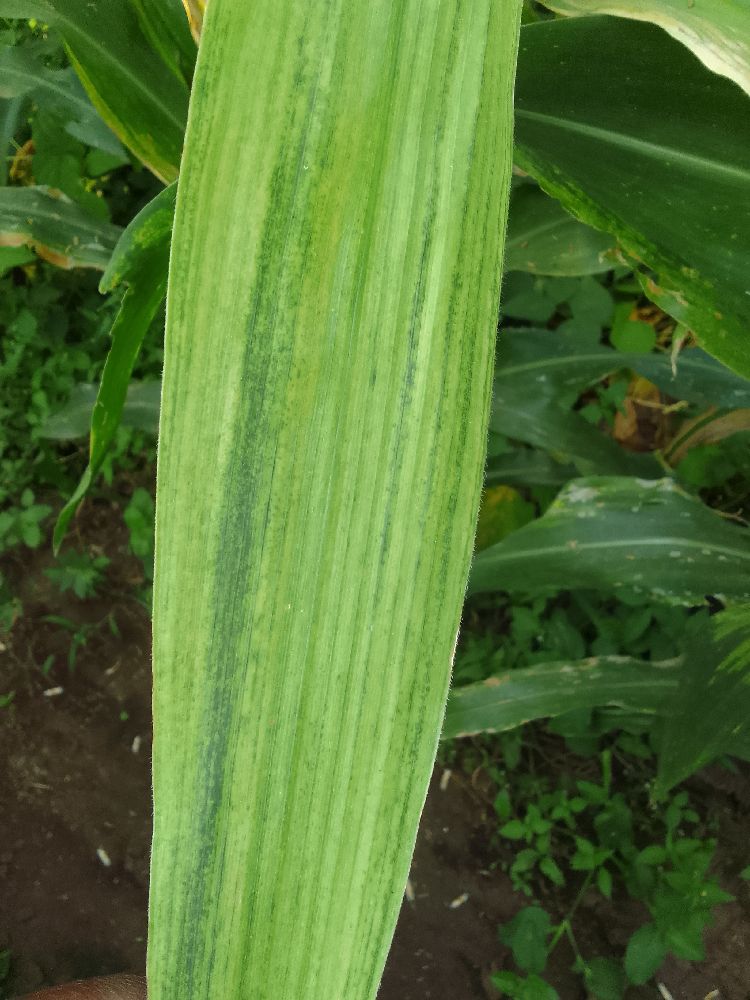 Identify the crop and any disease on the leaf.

maize, maize lethal necrosis
